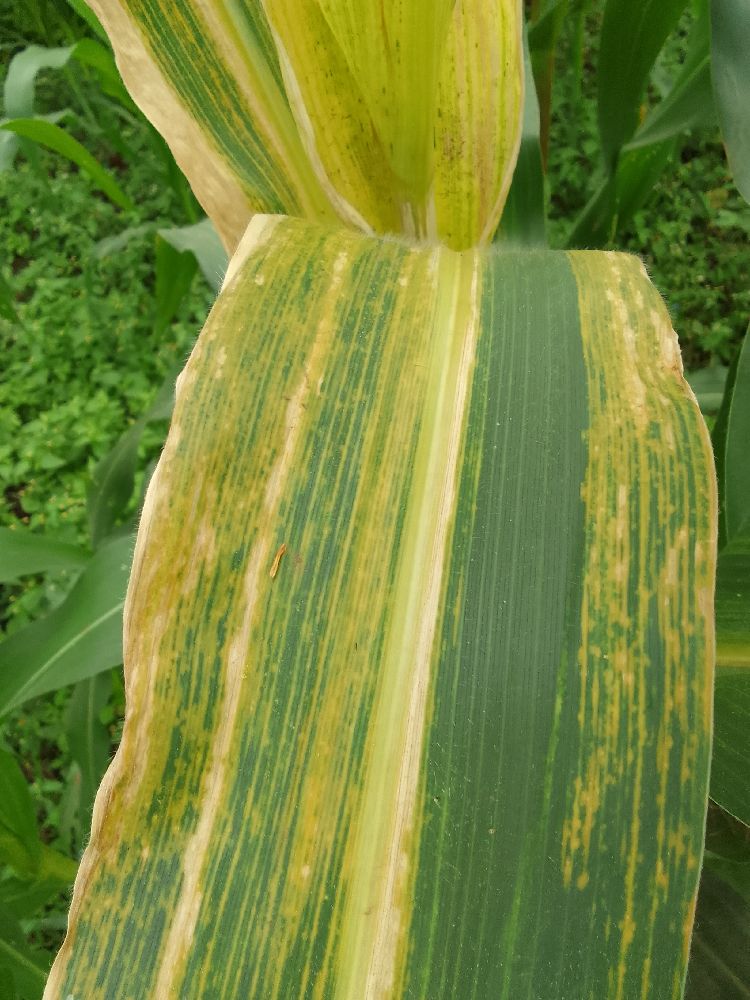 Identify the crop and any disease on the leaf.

maize, maize lethal necrosis
